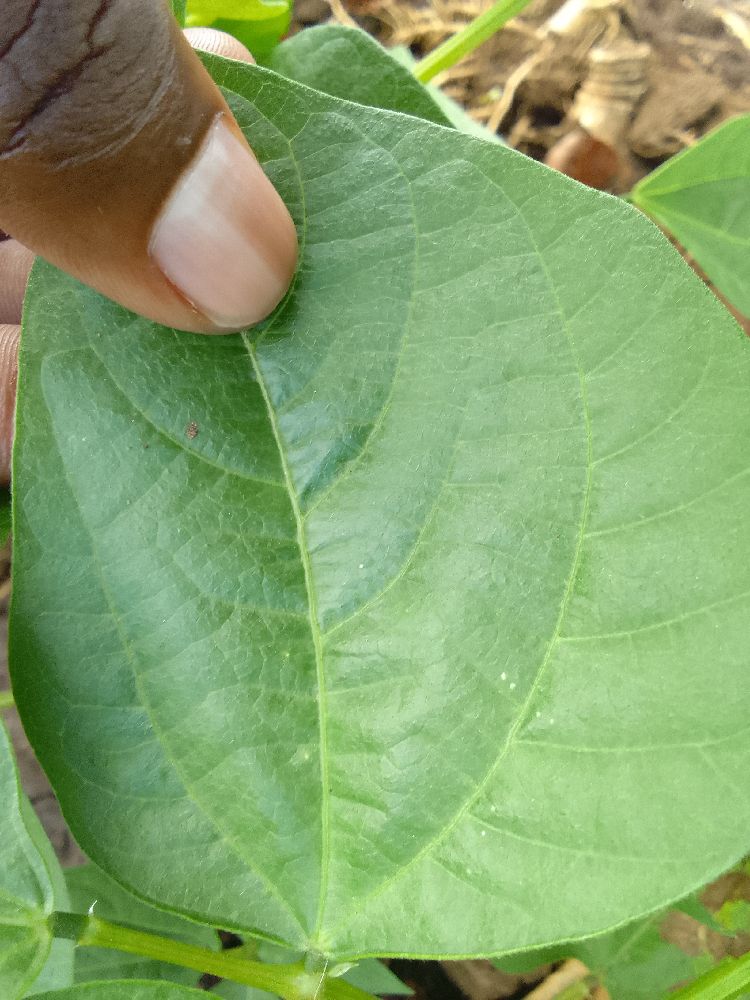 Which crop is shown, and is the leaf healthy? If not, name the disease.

common bean, healthy
